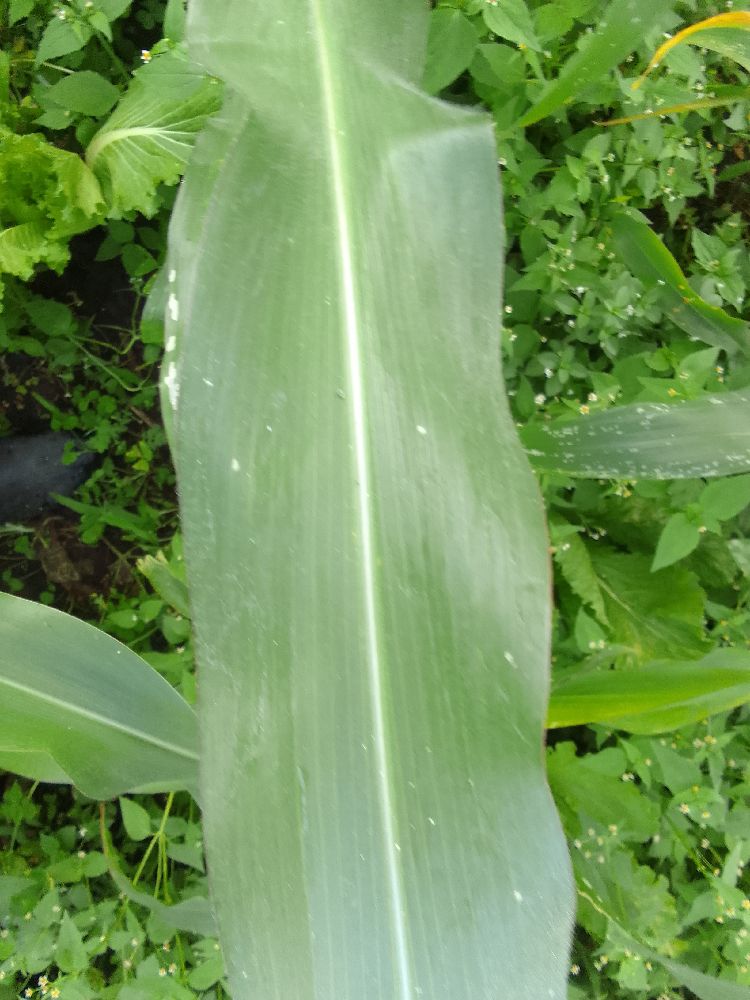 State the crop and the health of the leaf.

maize, healthy
